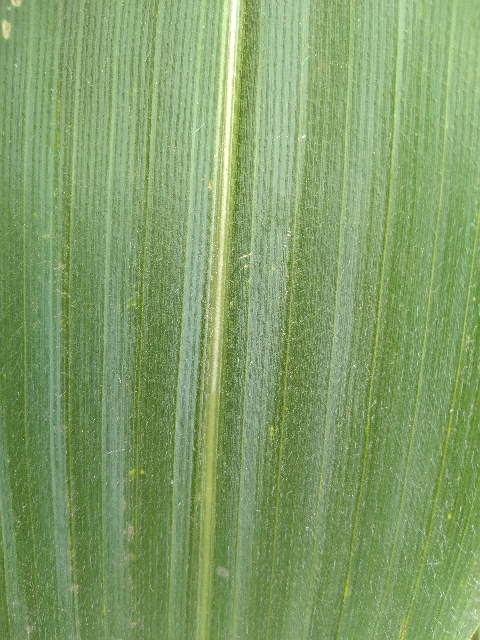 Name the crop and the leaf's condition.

maize, healthy
